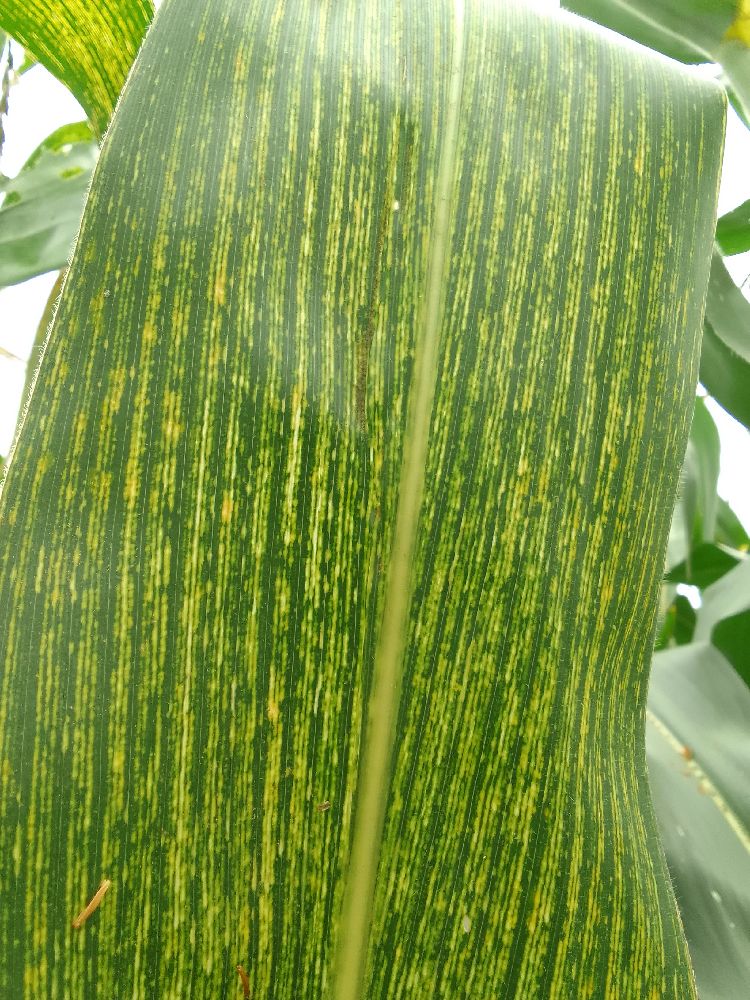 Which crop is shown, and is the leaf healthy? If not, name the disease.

maize, maize streak virus
